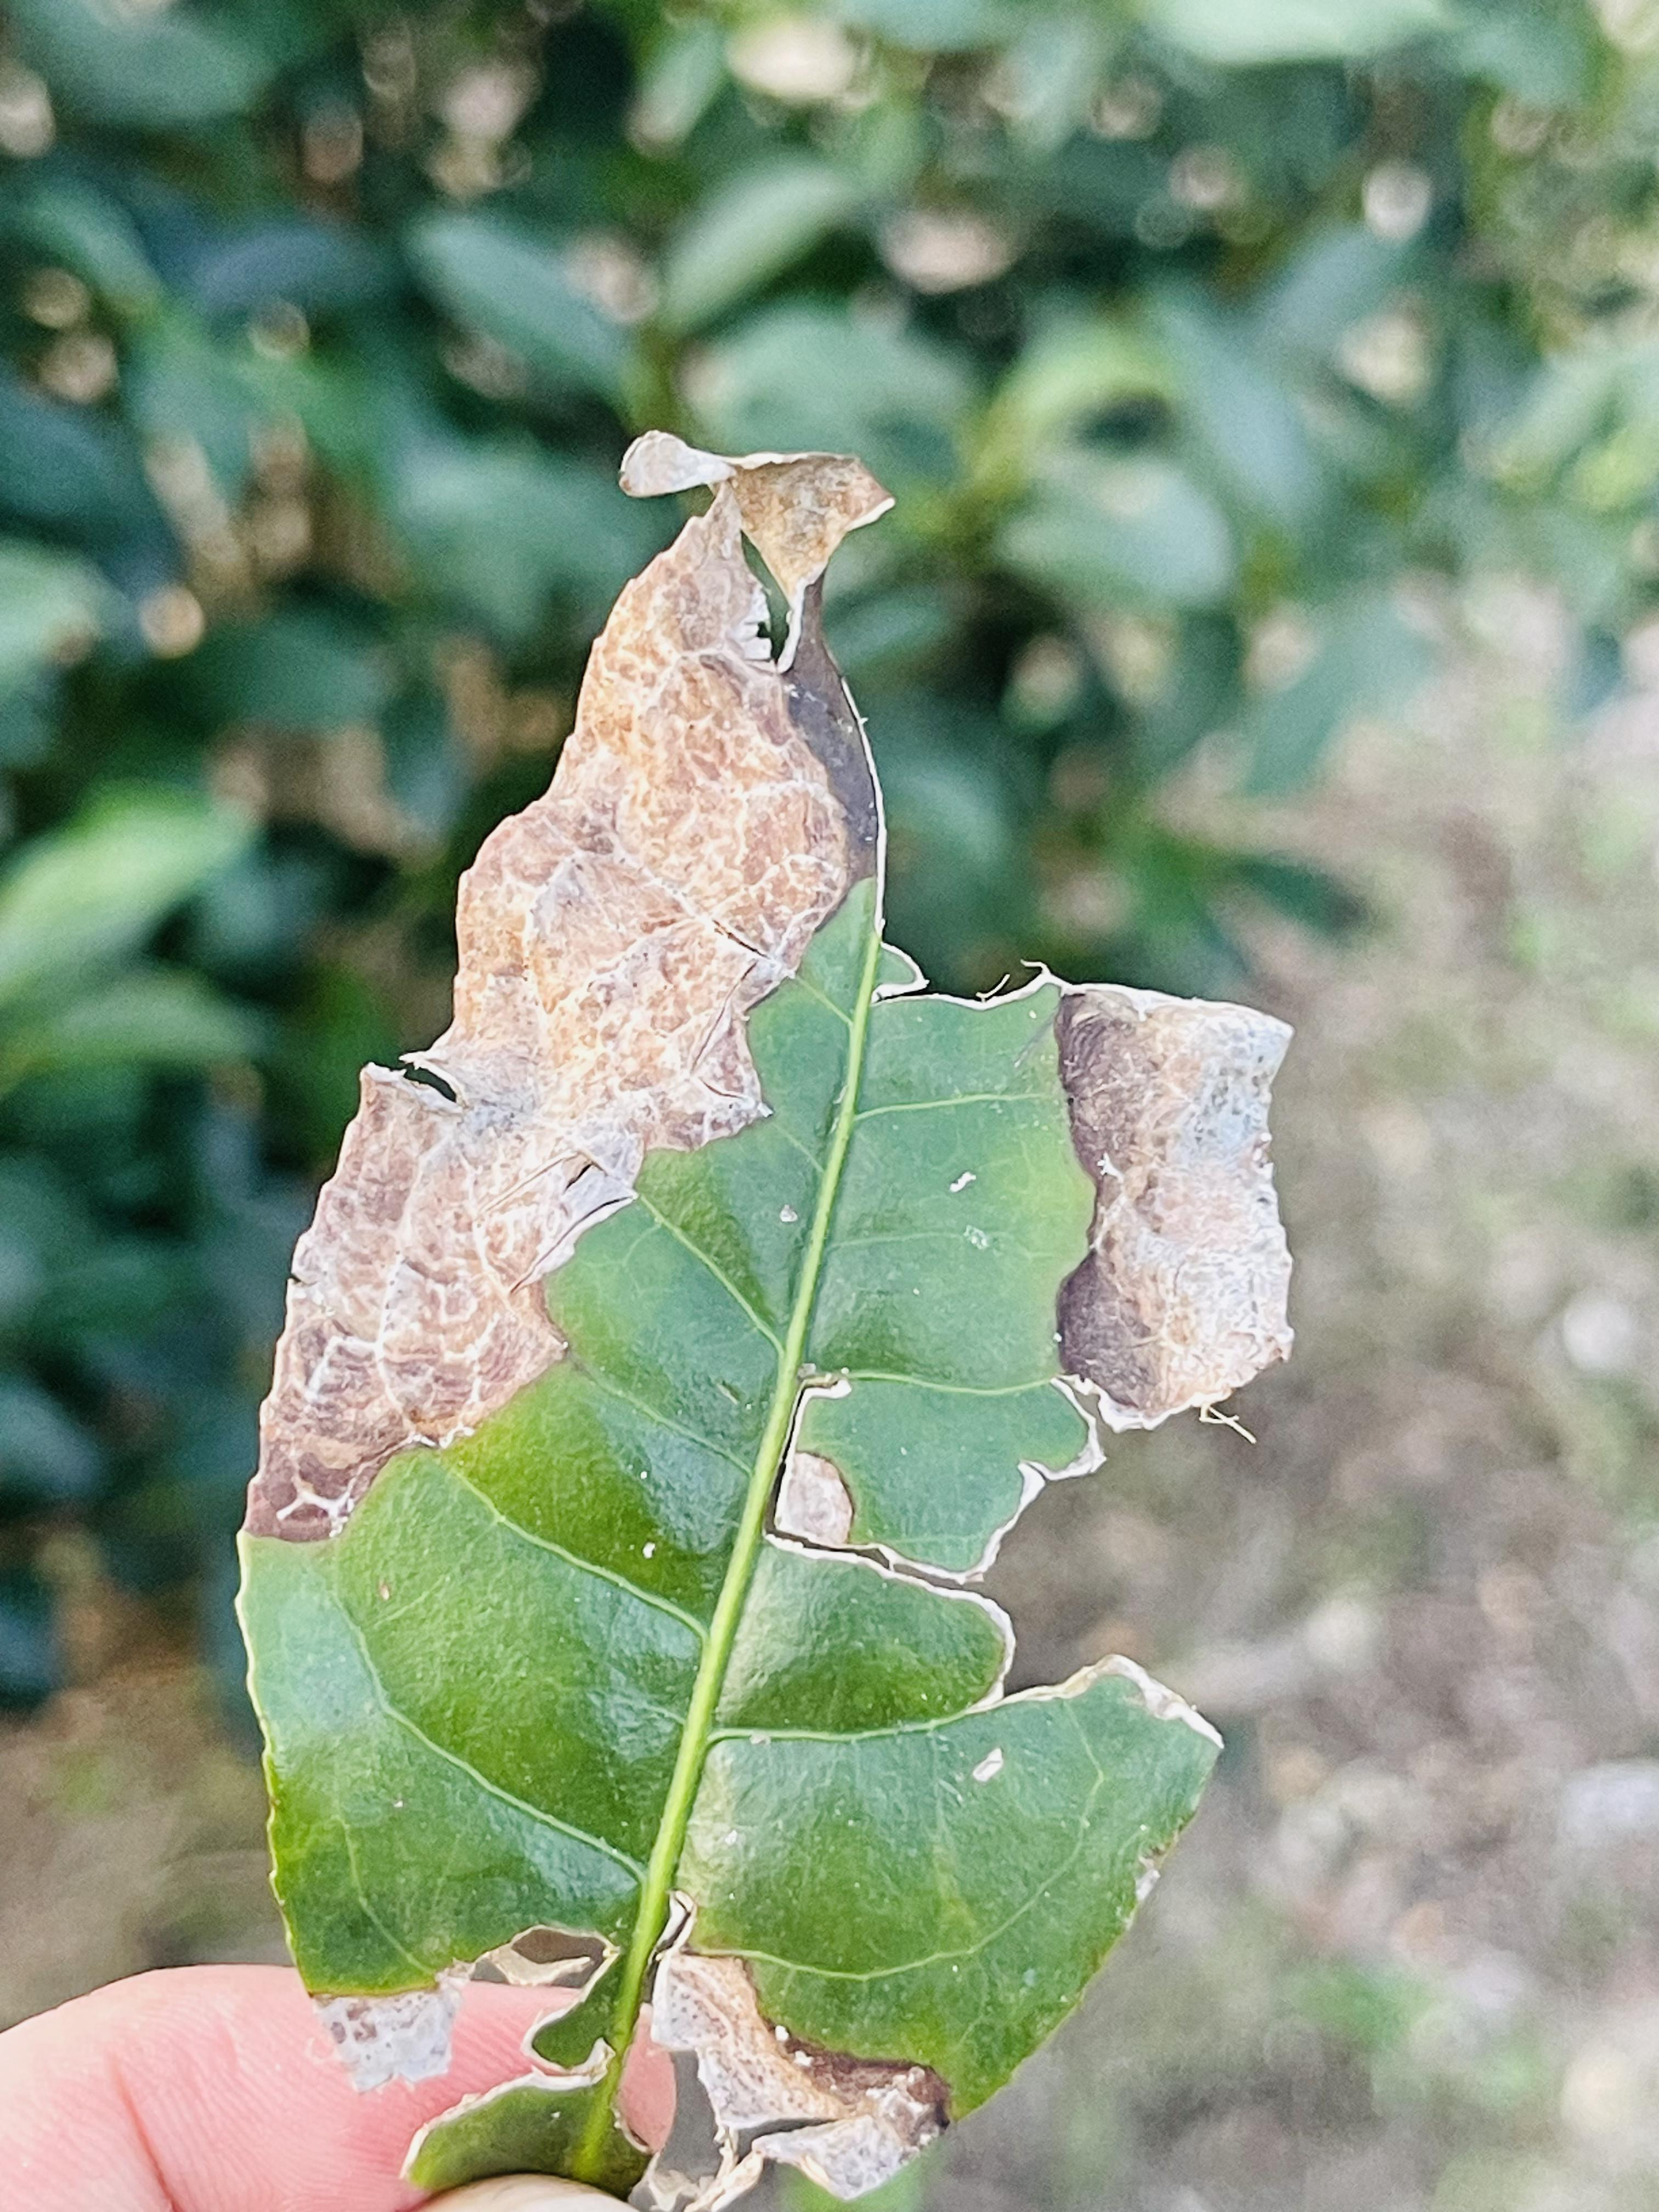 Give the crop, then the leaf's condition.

tea, blight
